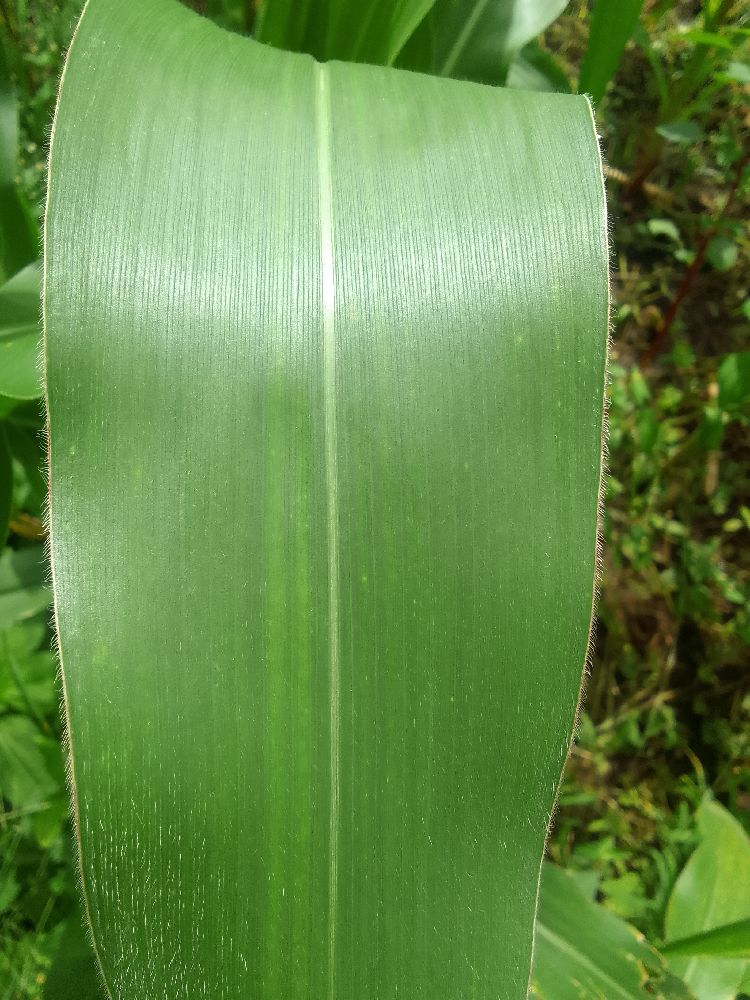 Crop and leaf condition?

maize, healthy
